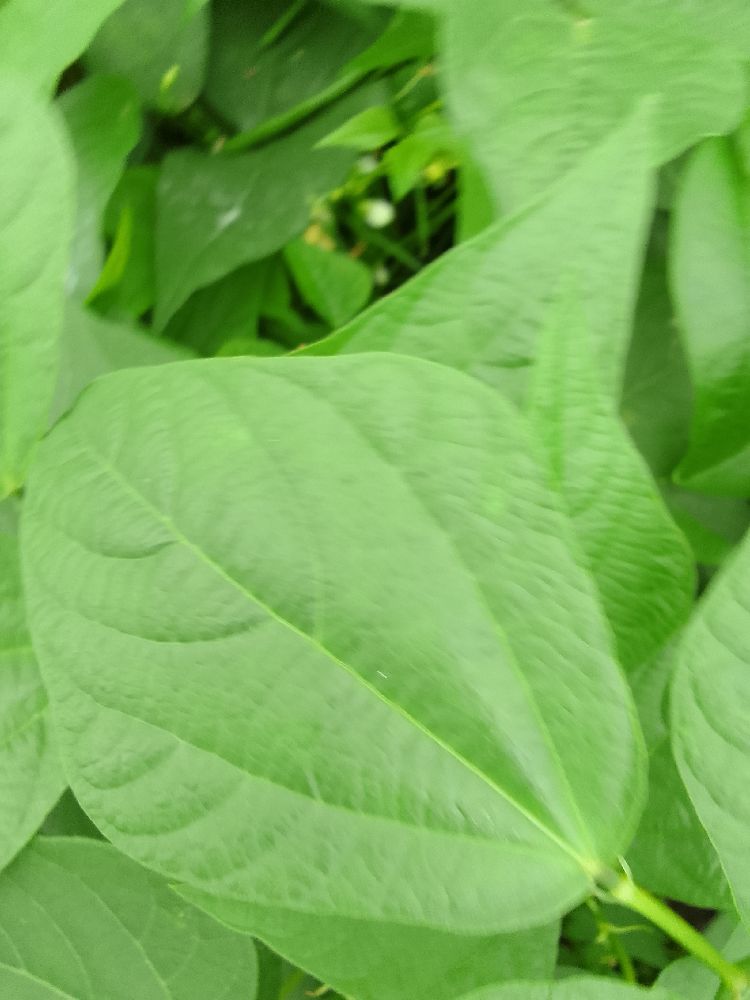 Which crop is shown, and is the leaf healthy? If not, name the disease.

common bean, healthy
